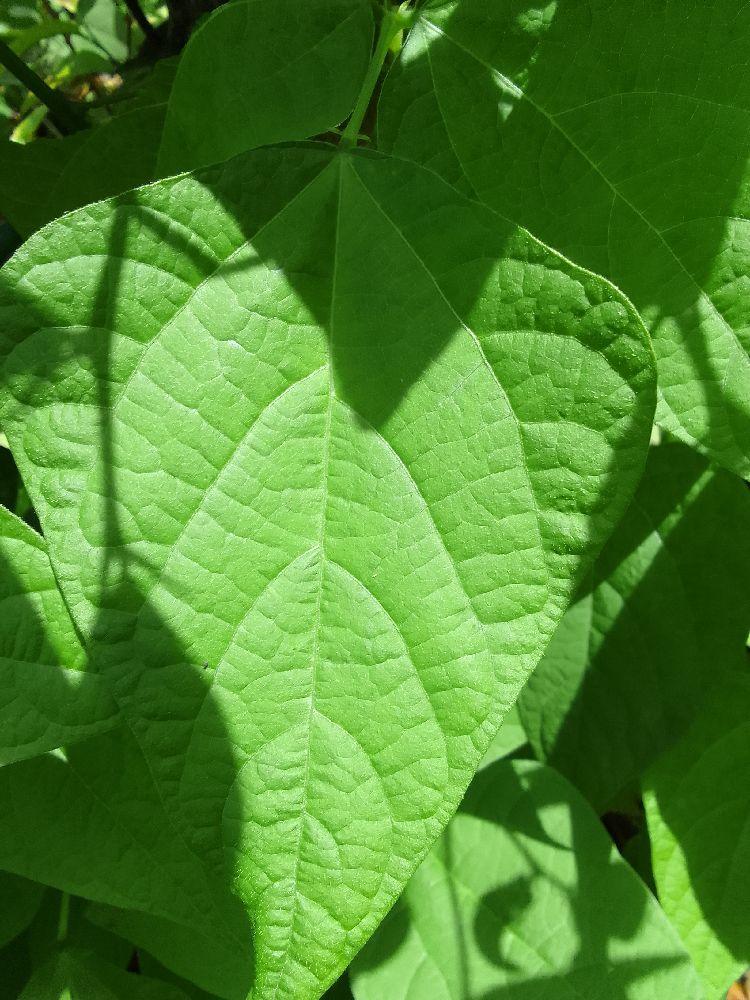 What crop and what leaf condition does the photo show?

common bean, healthy
